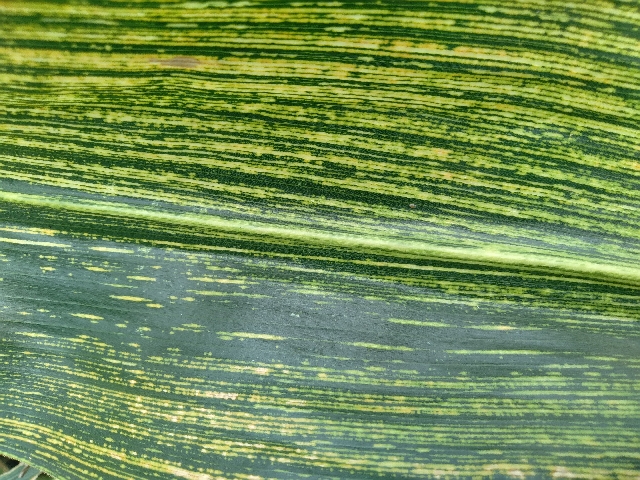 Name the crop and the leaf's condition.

maize, maize streak virus
